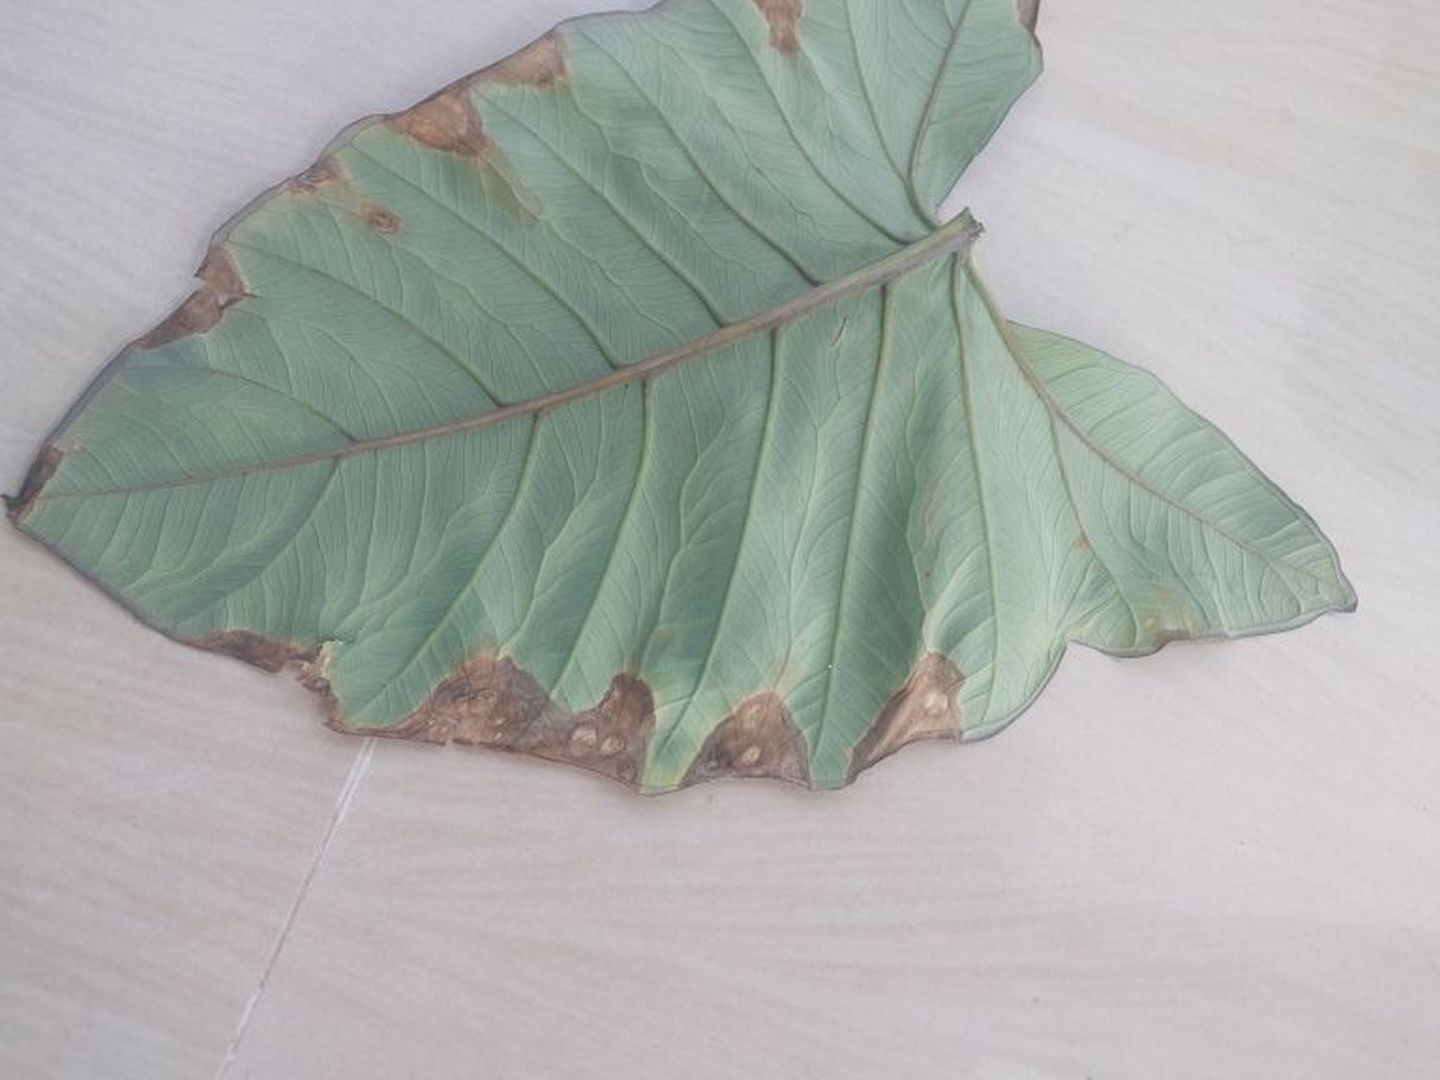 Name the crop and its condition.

taro, leaf blight
